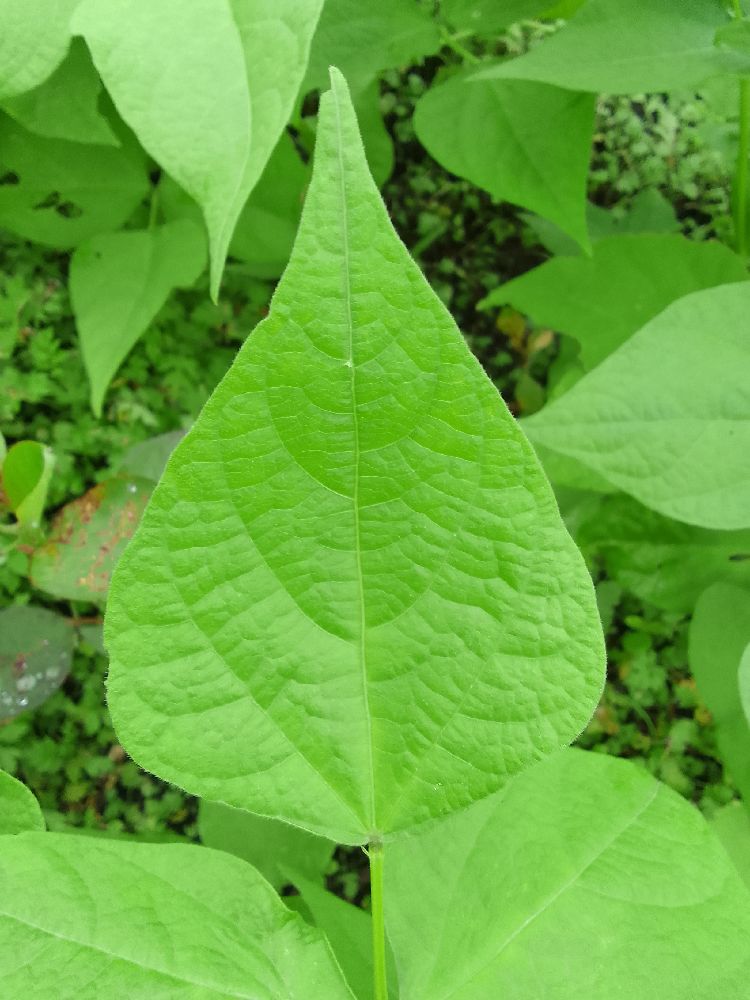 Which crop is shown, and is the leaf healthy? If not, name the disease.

common bean, healthy
